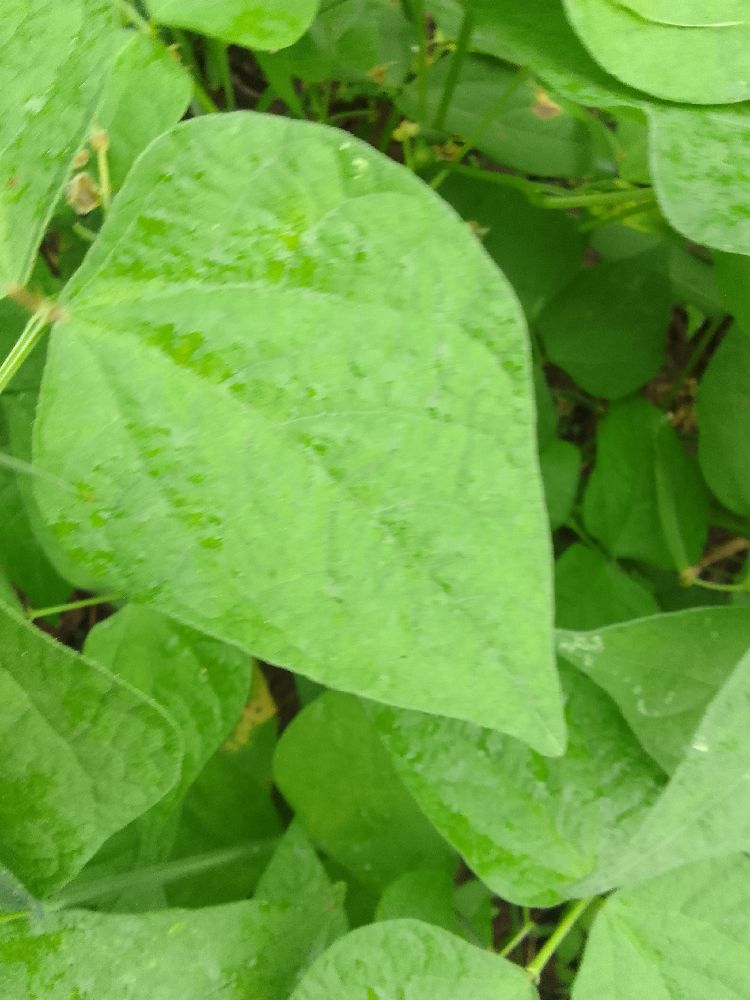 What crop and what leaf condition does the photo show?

common bean, healthy
